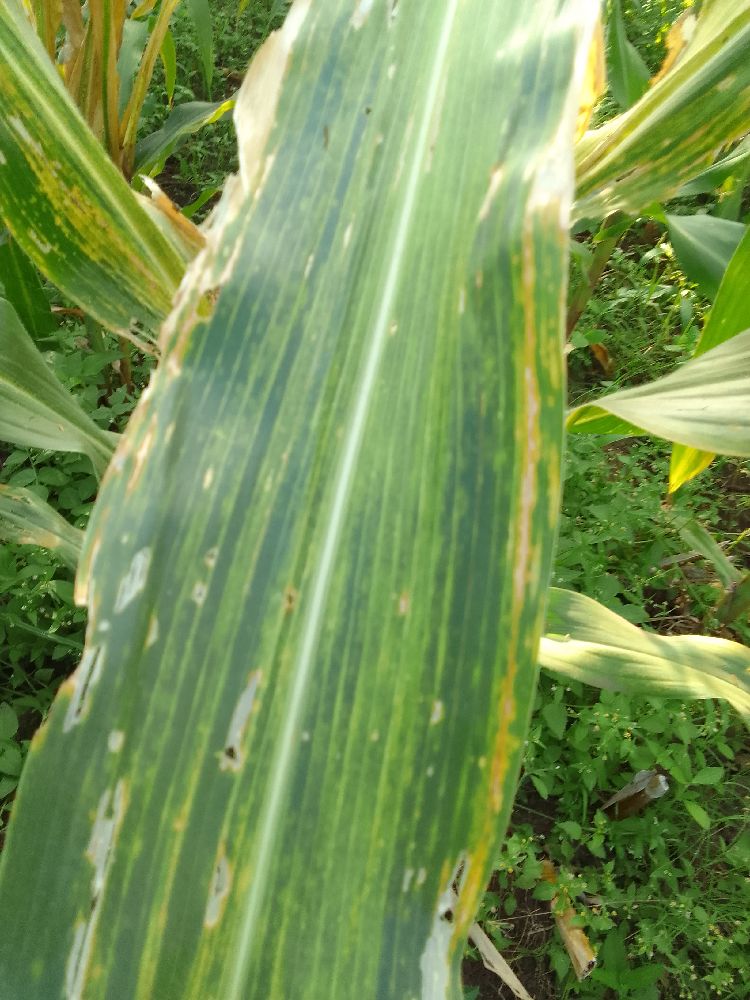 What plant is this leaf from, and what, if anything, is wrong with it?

maize, maize lethal necrosis
